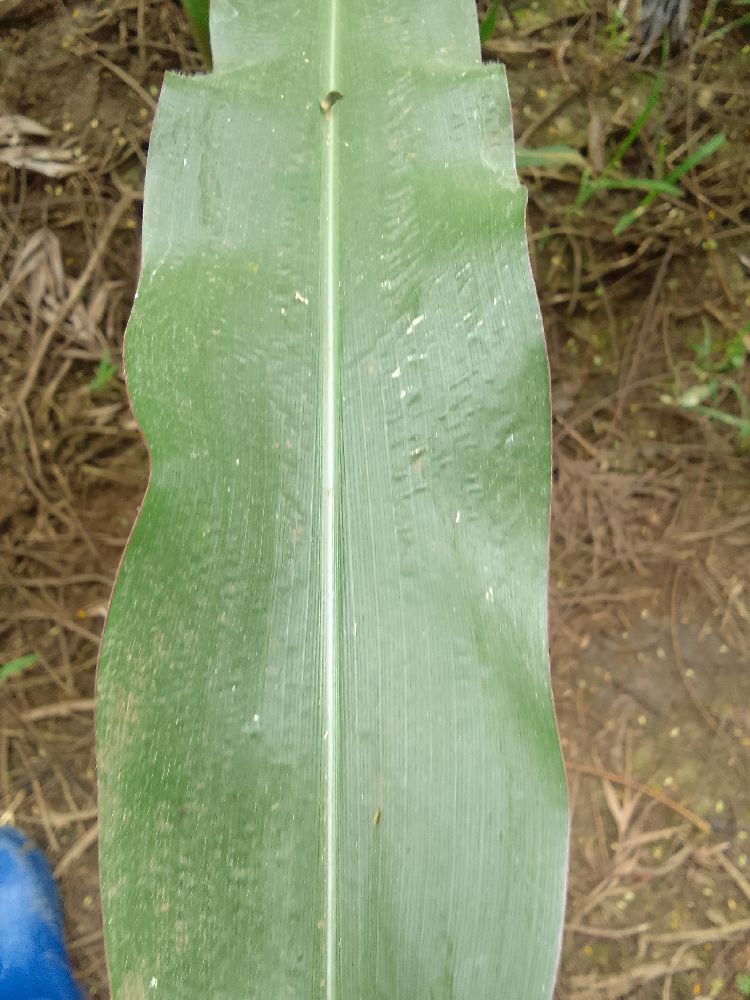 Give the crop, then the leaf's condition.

maize, healthy
